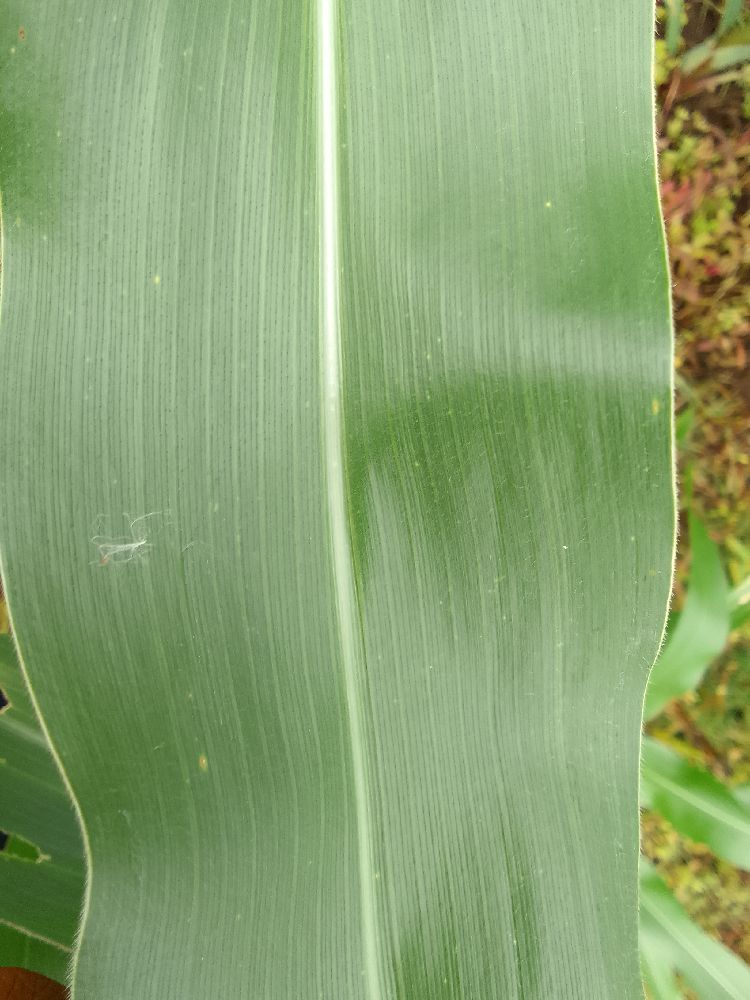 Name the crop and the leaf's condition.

maize, healthy
